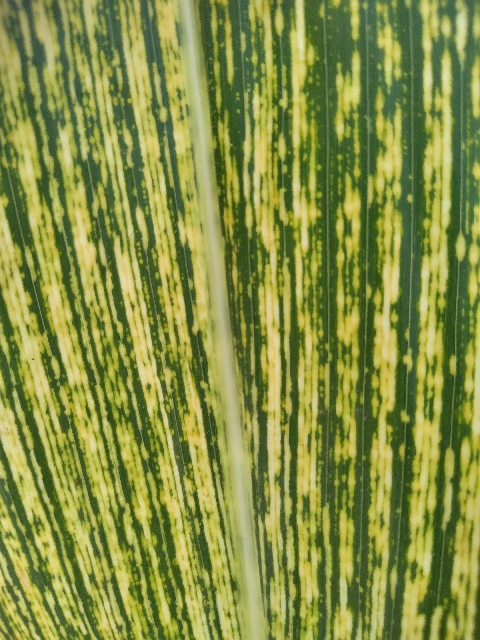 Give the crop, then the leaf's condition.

maize, maize streak virus
